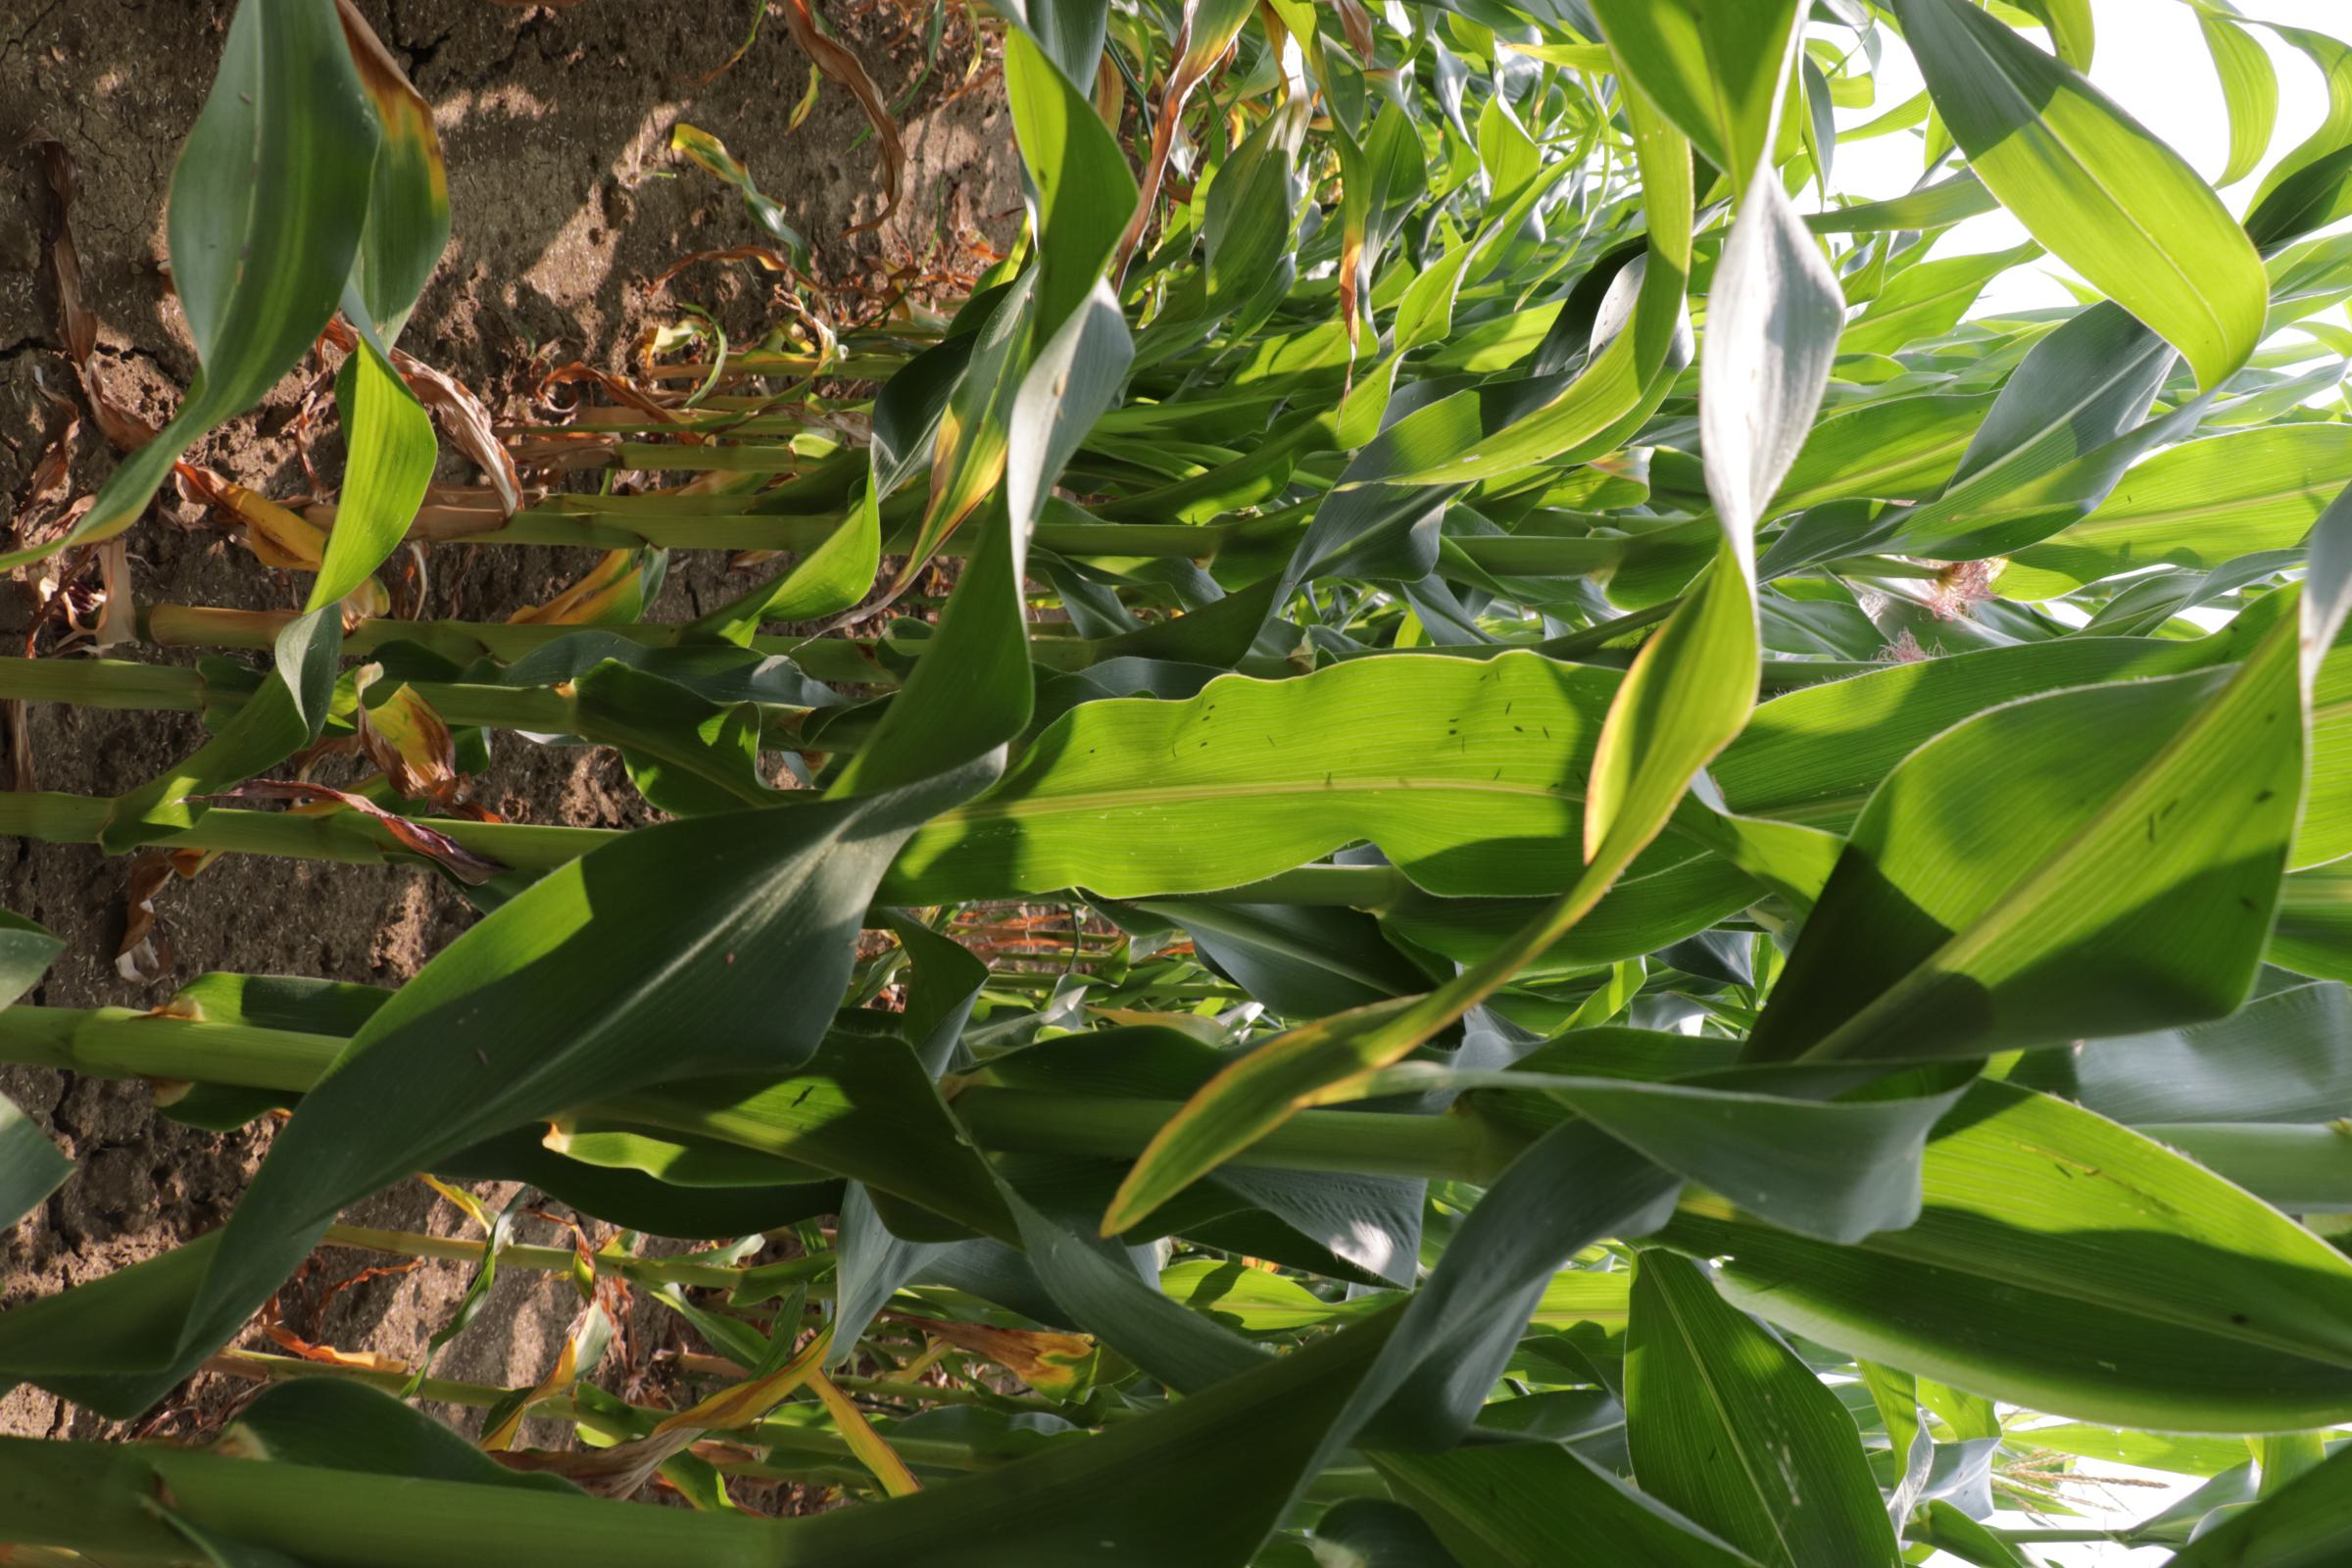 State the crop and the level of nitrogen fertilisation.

maize, reduced nitrogen fertilisation
